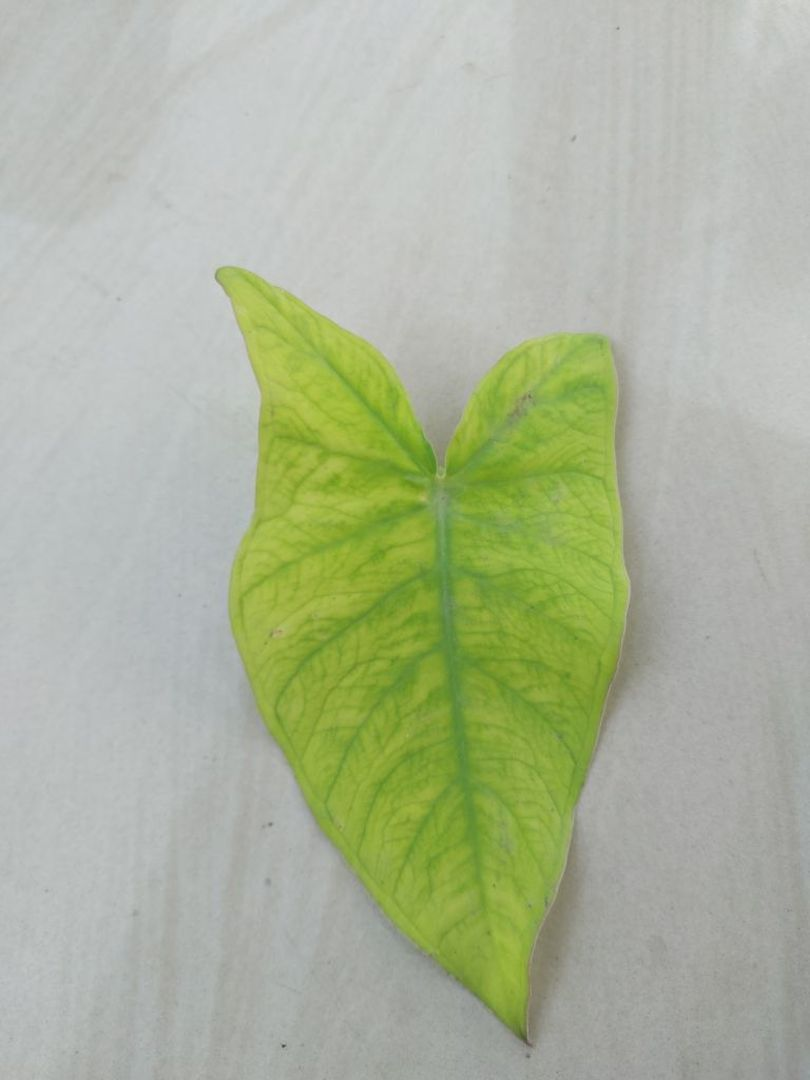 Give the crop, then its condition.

taro, mosaic
